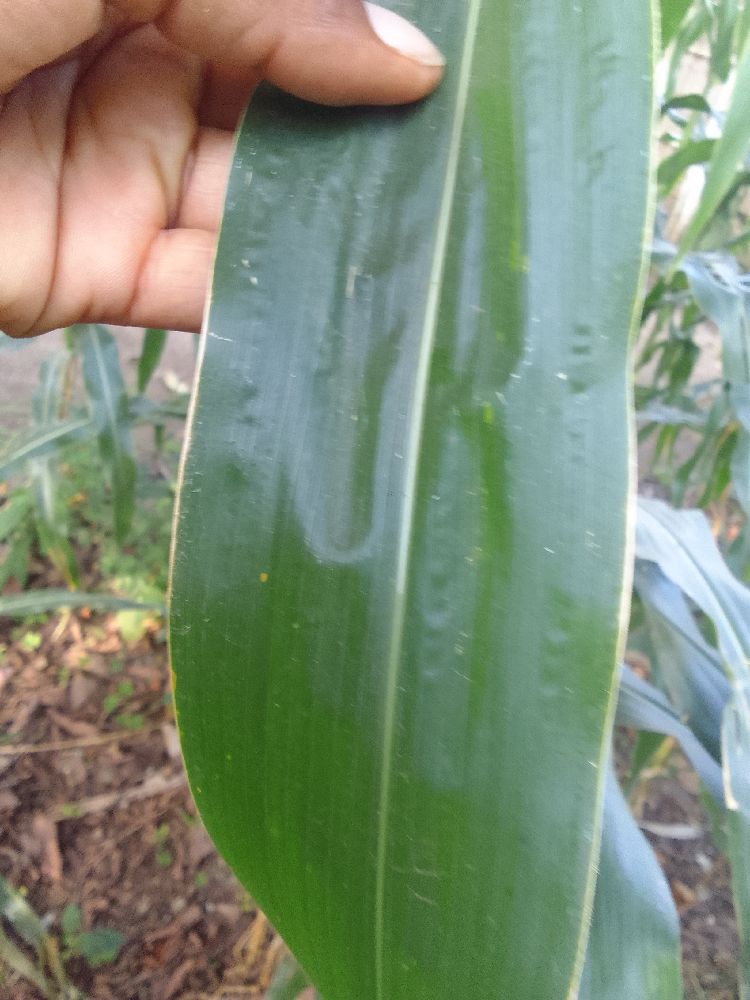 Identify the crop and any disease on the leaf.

maize, healthy
